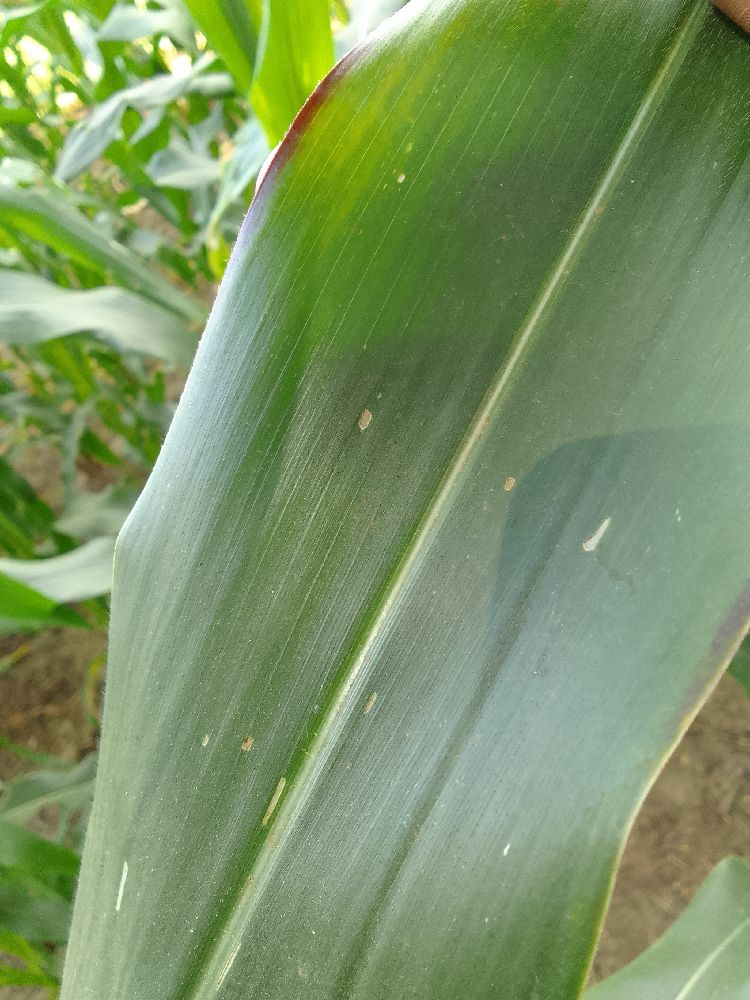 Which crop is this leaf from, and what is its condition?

maize, healthy
